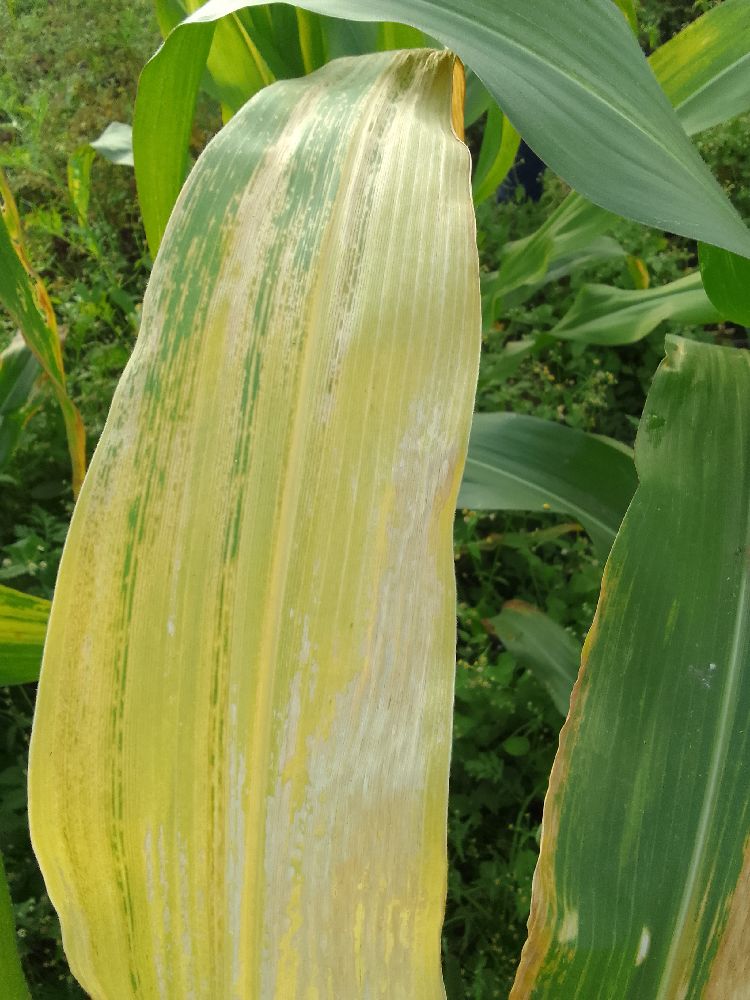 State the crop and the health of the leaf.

maize, maize lethal necrosis
